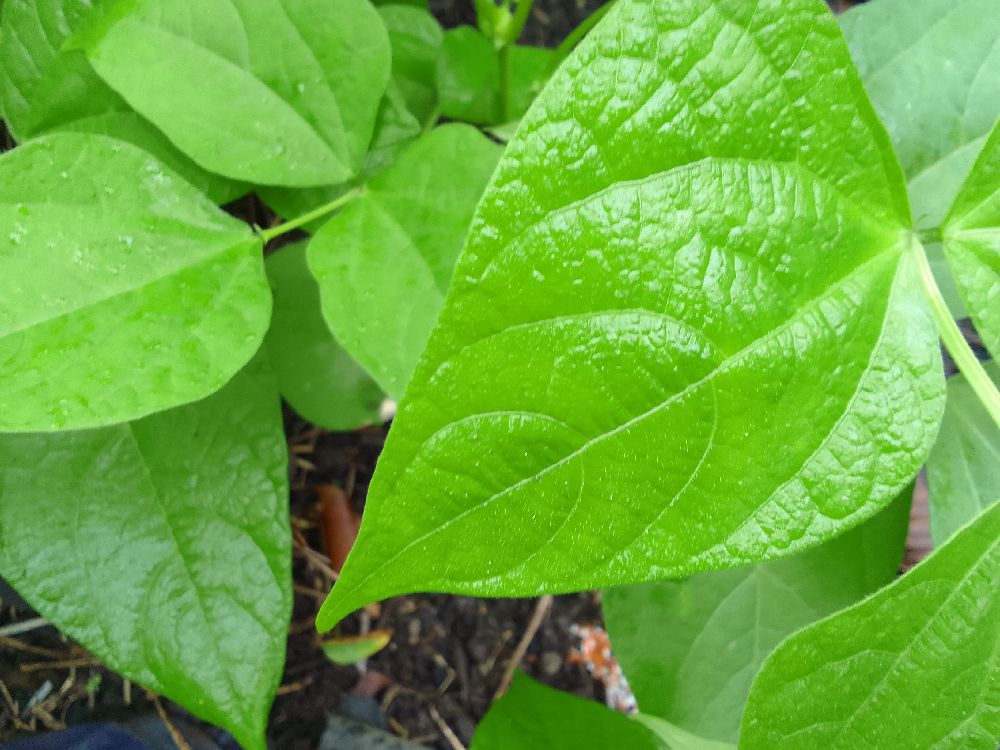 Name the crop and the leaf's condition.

common bean, healthy
